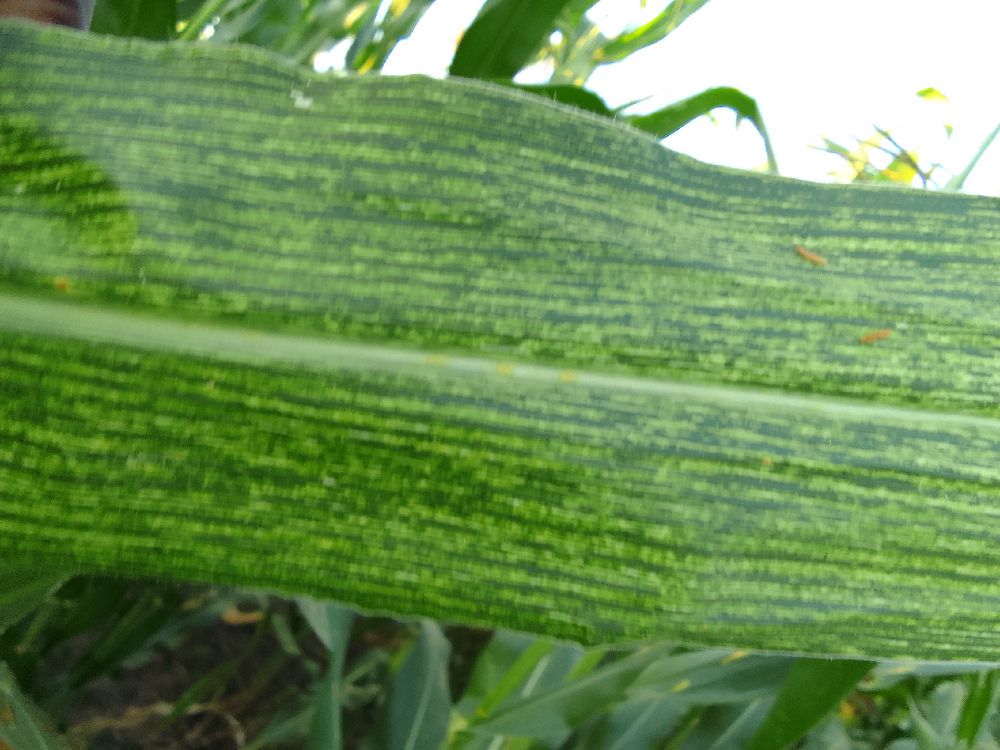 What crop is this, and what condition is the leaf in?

maize, maize streak virus
